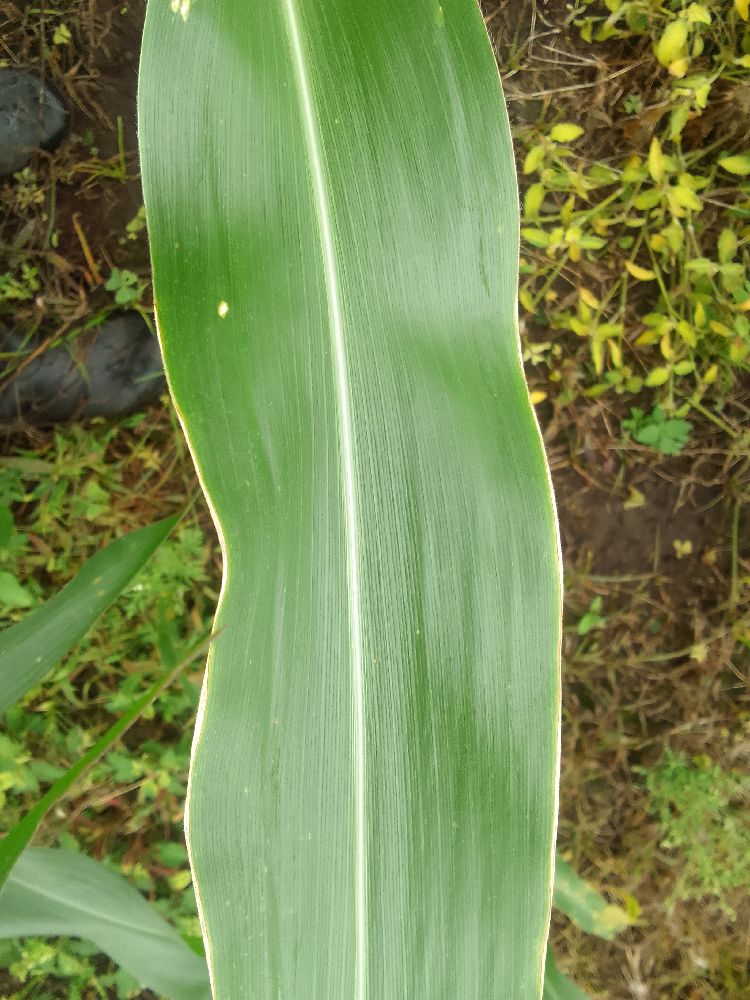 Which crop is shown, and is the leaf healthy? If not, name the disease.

maize, healthy
